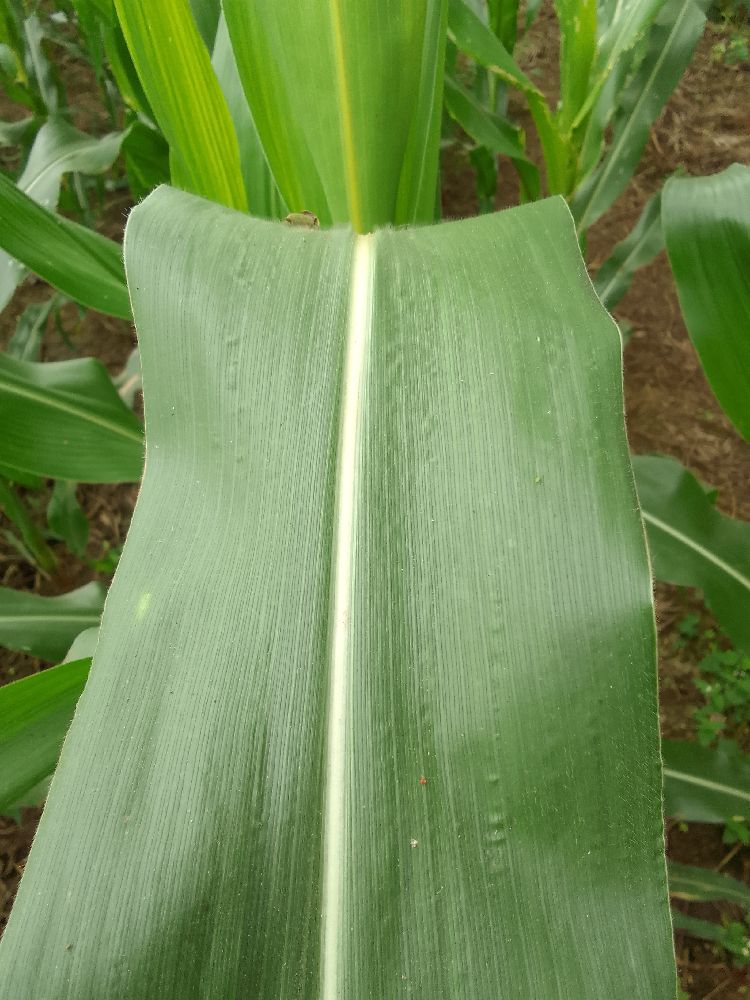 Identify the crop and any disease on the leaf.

maize, healthy
